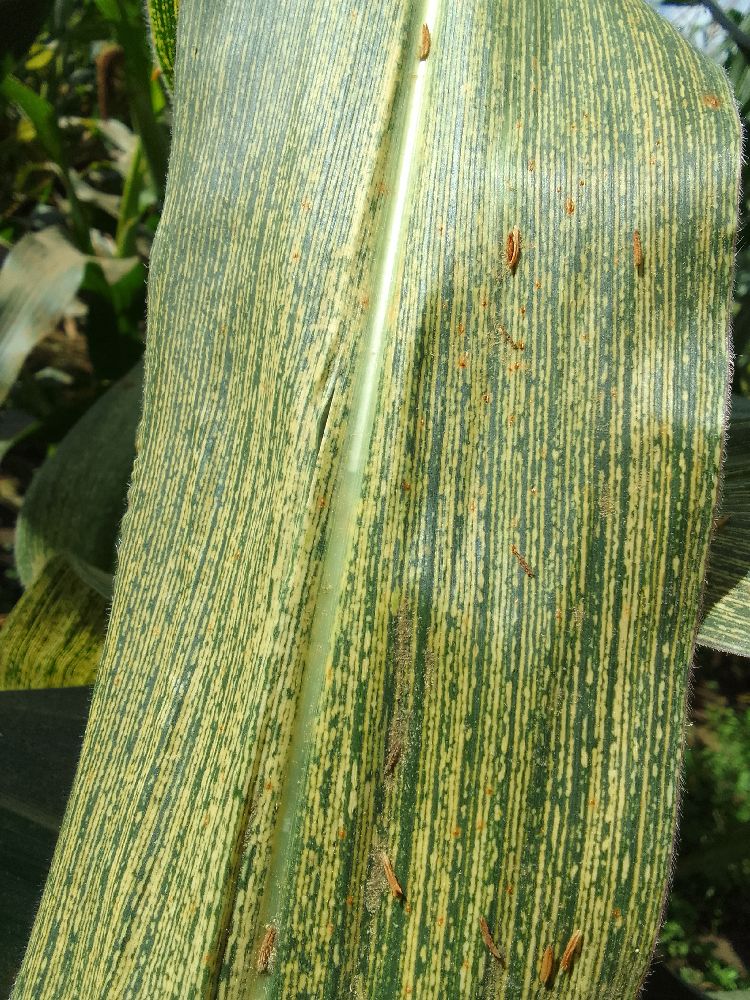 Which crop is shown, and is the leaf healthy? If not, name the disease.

maize, maize streak virus
